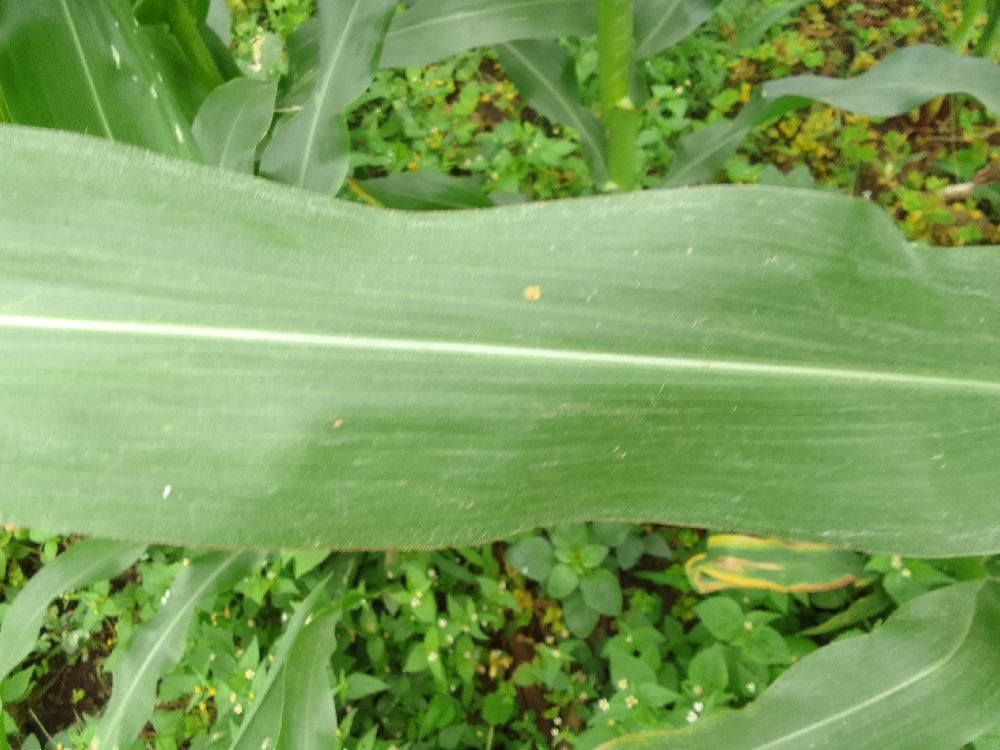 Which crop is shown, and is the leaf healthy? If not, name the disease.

maize, healthy
